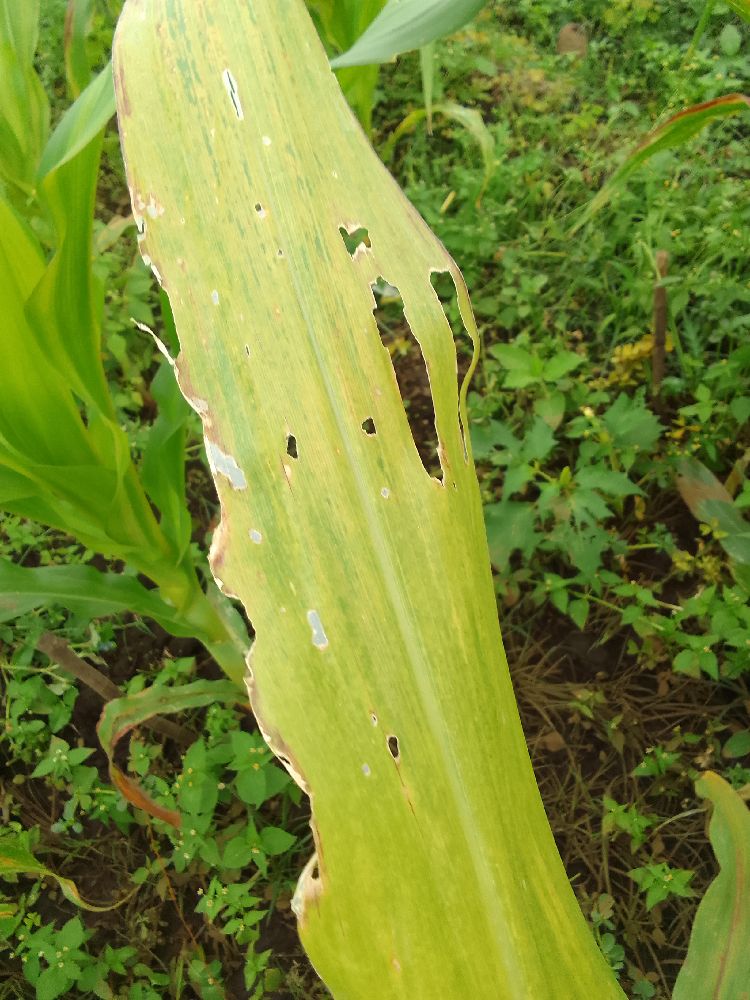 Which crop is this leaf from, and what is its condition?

maize, maize lethal necrosis
